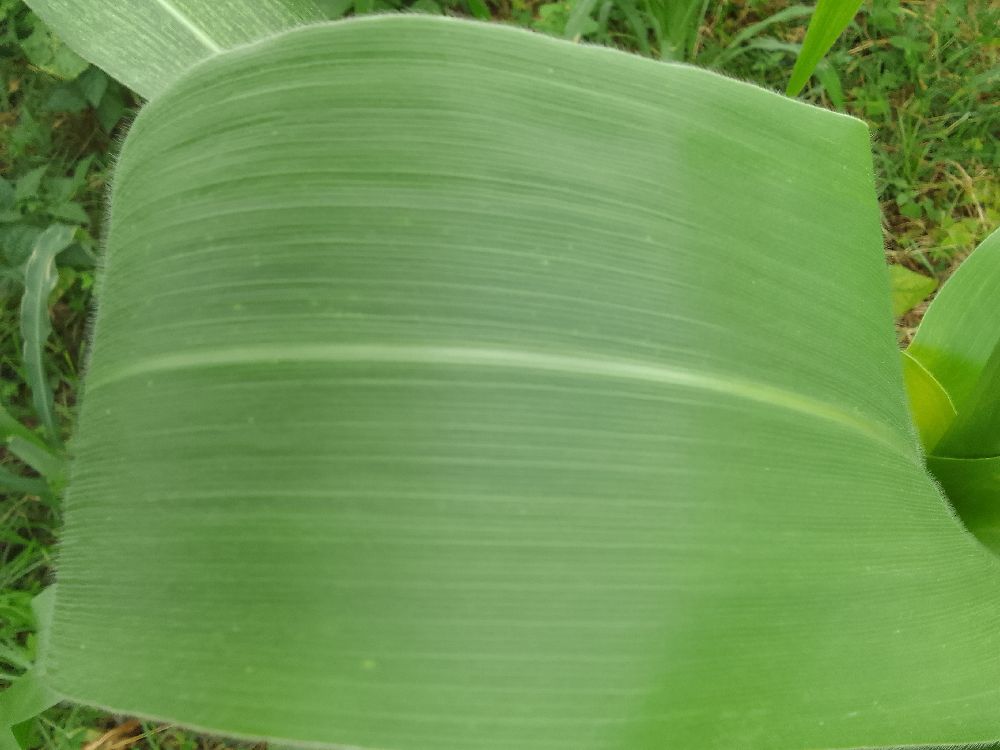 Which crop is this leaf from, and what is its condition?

common bean, healthy
